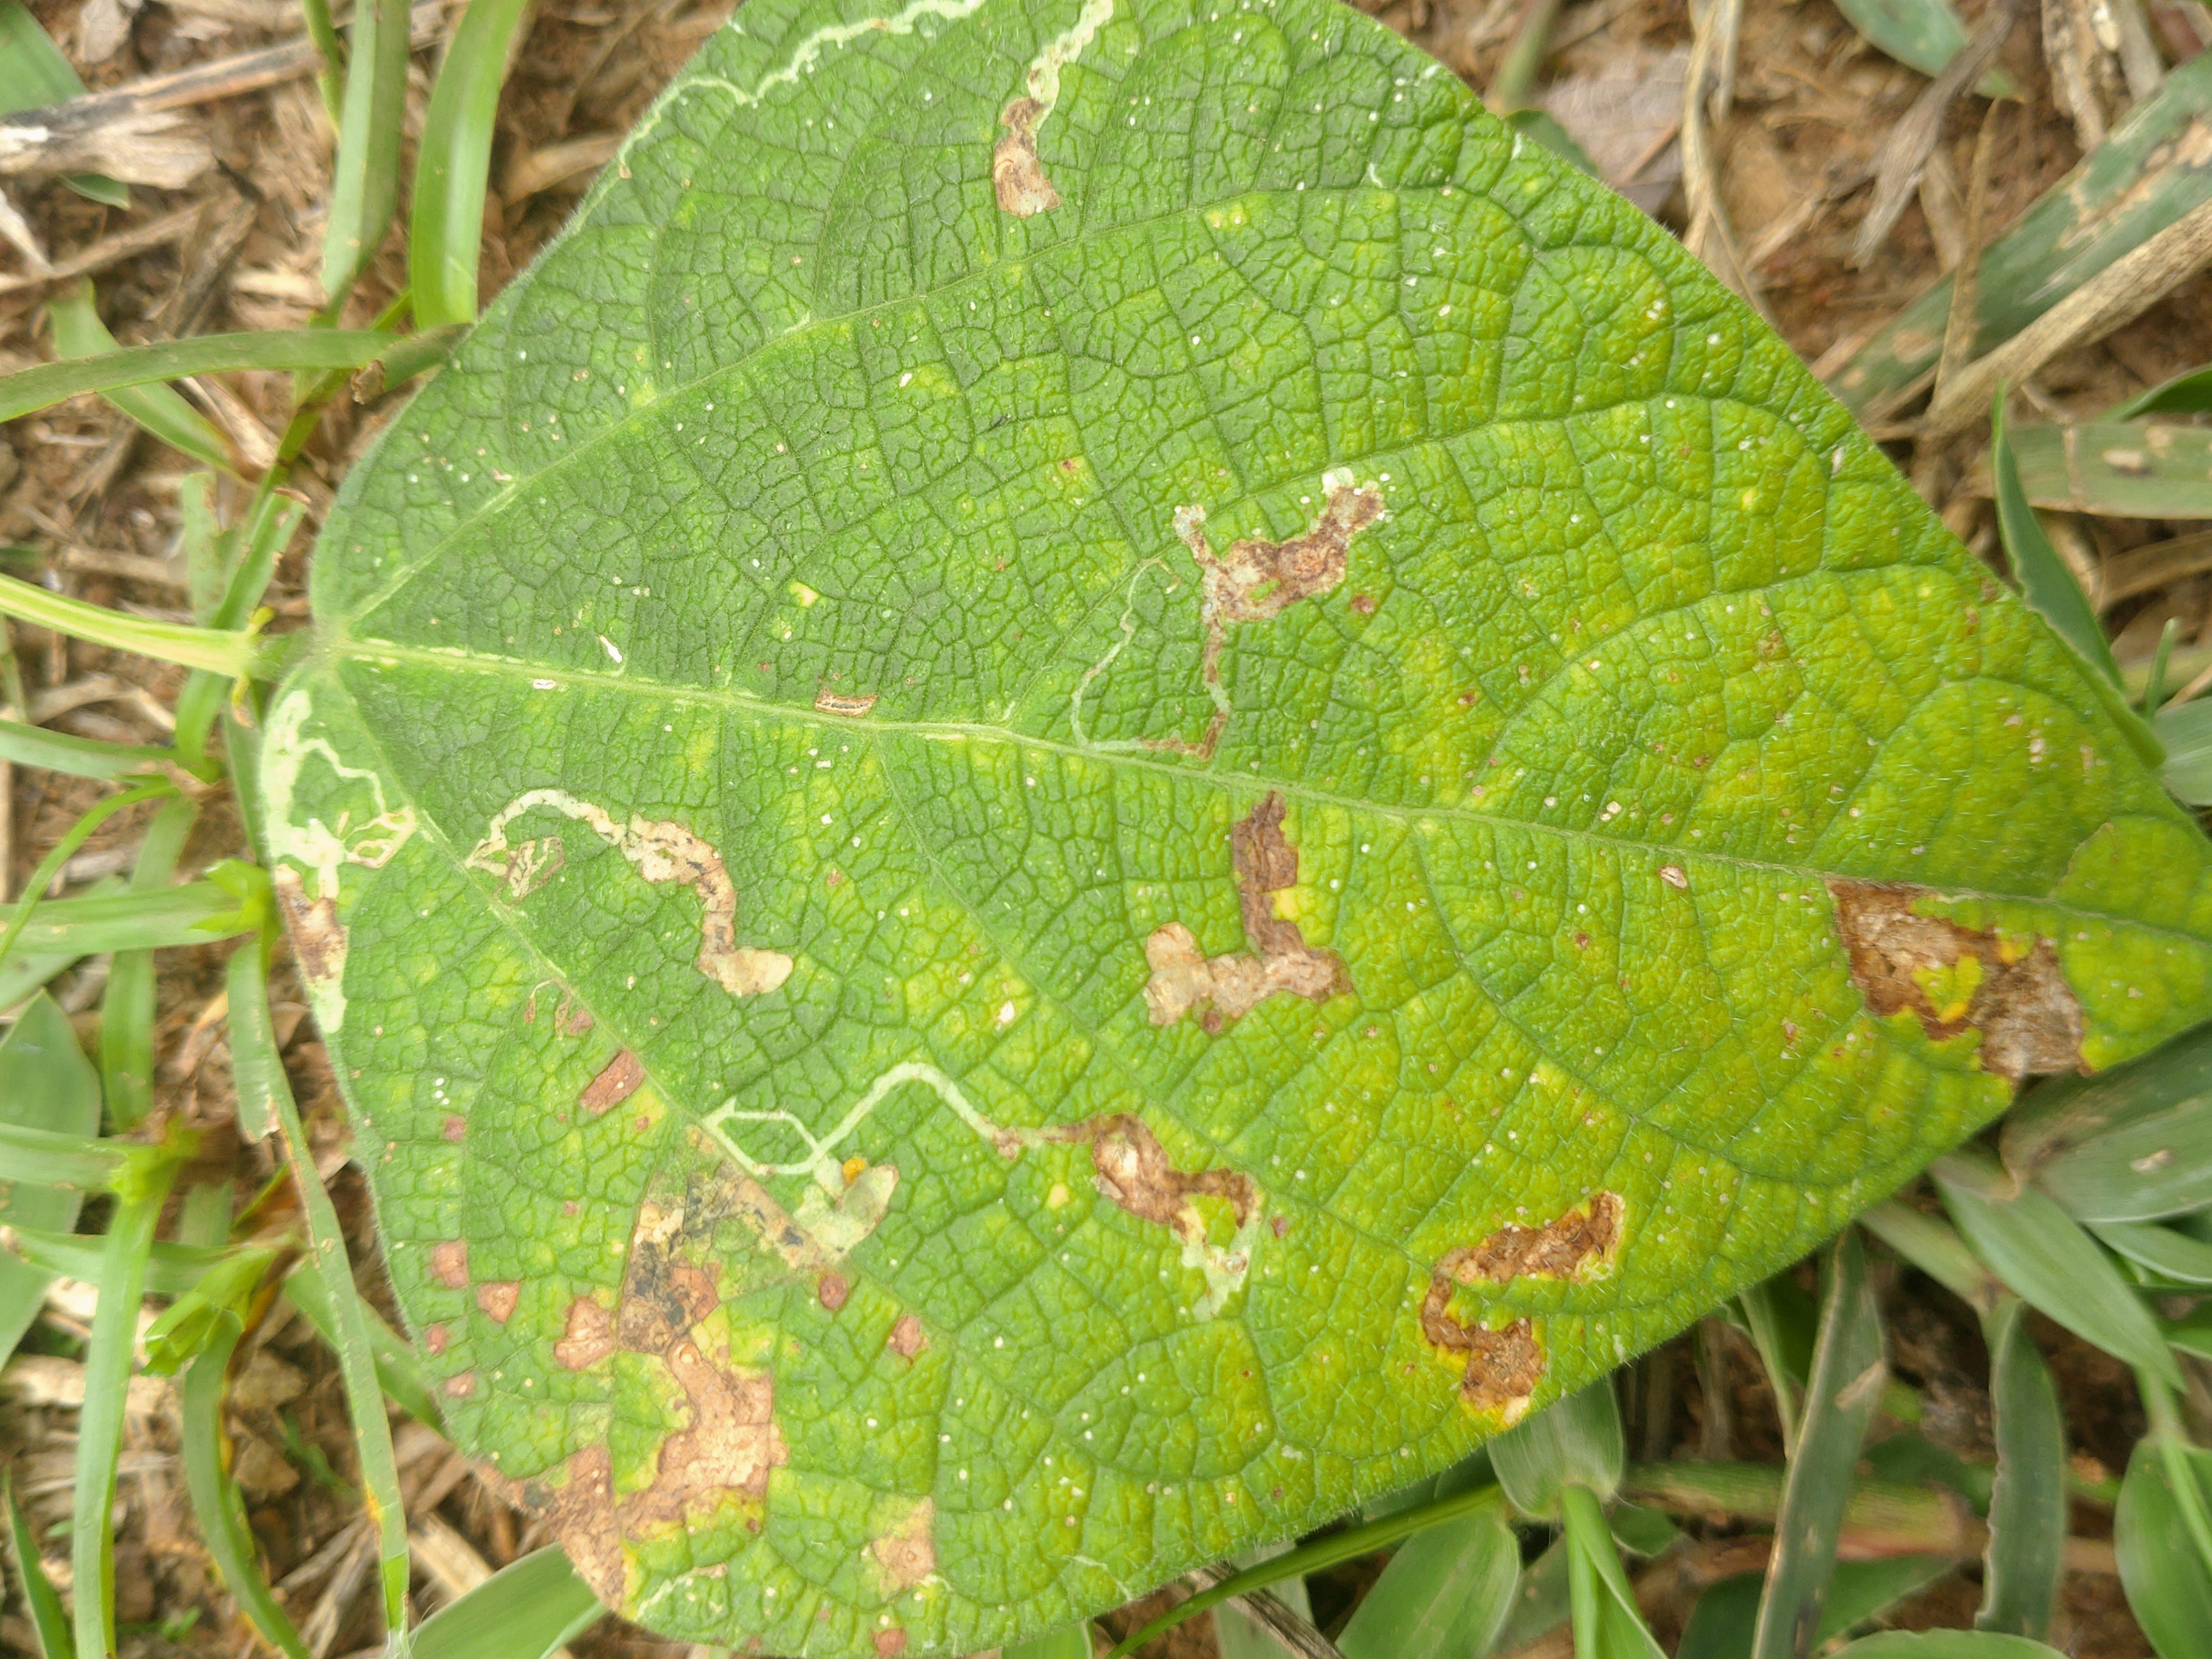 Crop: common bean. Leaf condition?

rust
